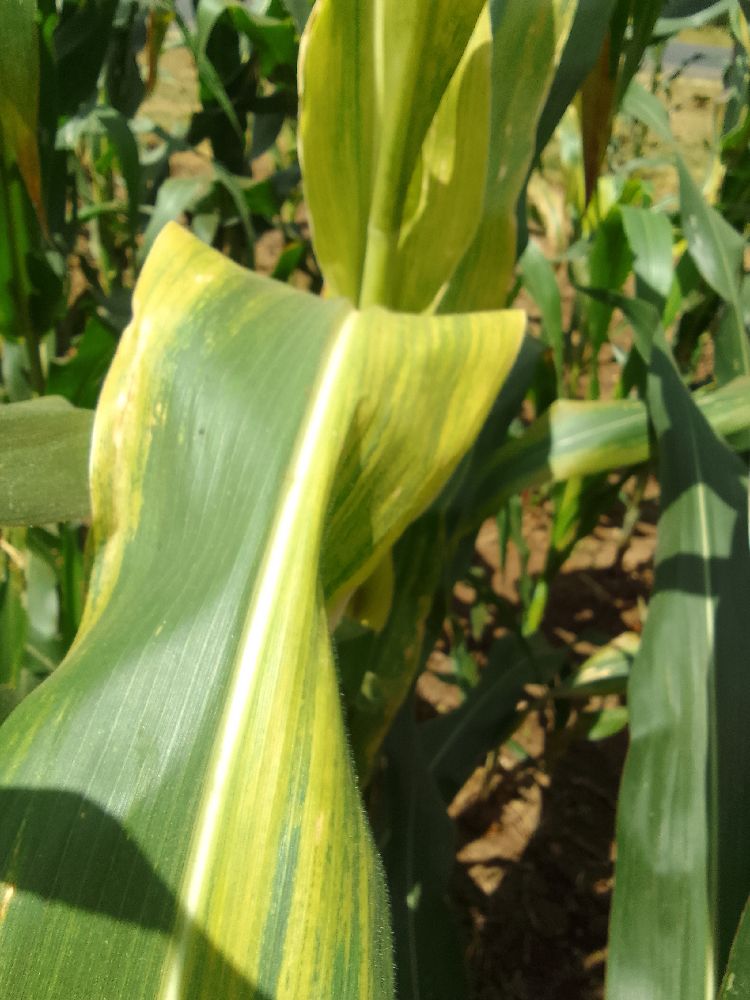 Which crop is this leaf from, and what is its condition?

maize, maize lethal necrosis
